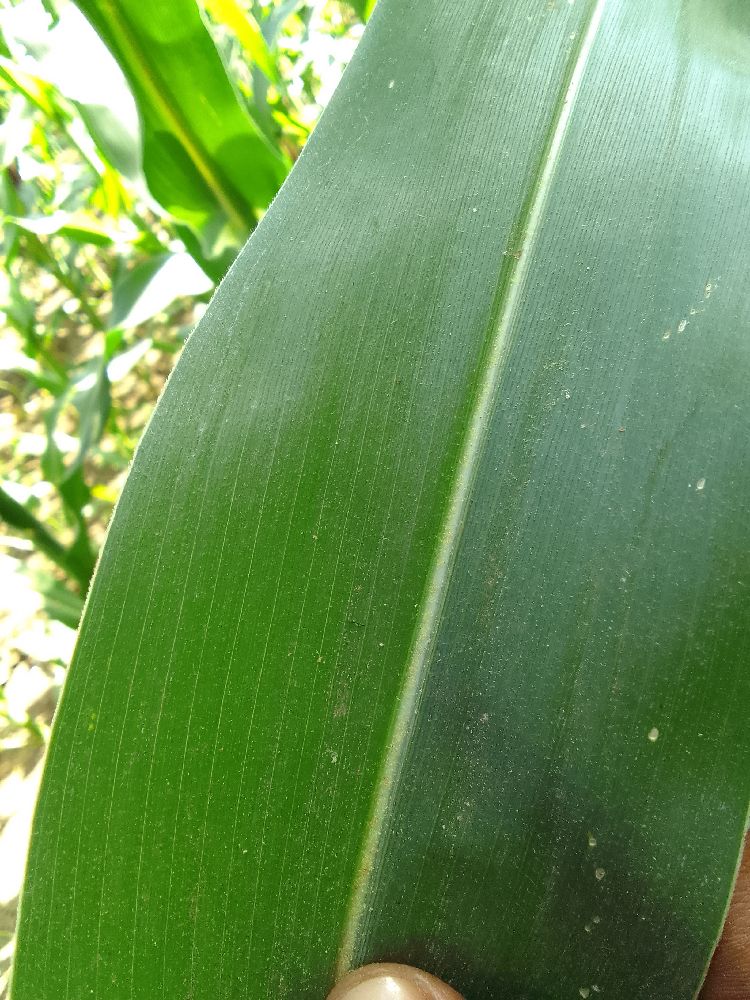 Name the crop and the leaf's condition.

maize, healthy
